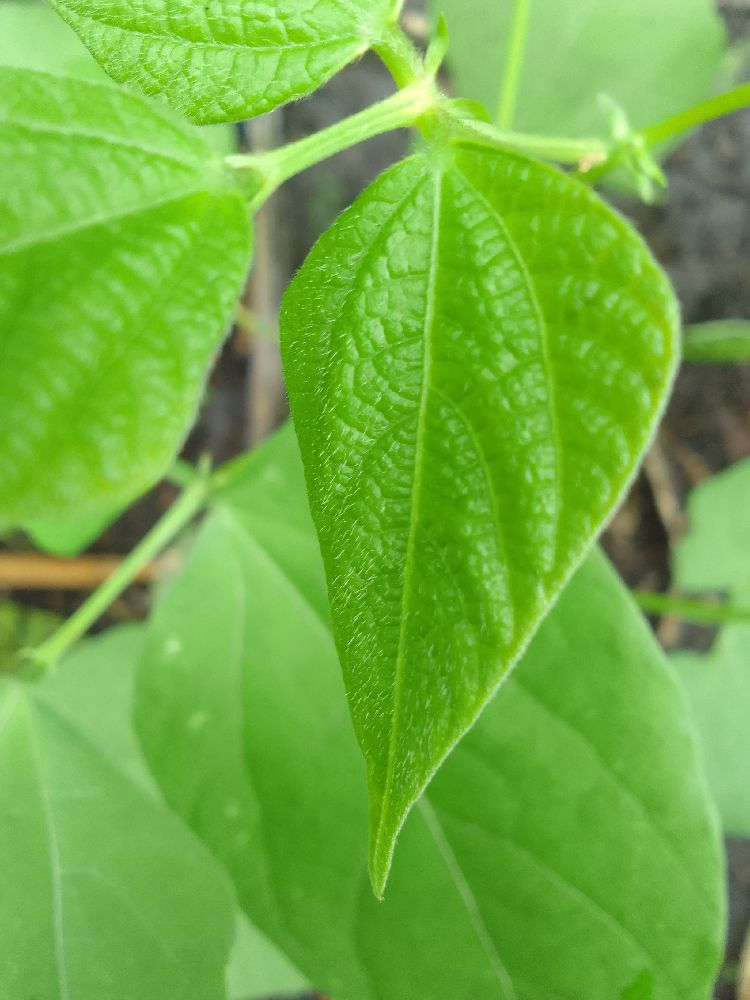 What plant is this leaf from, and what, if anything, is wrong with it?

common bean, healthy
